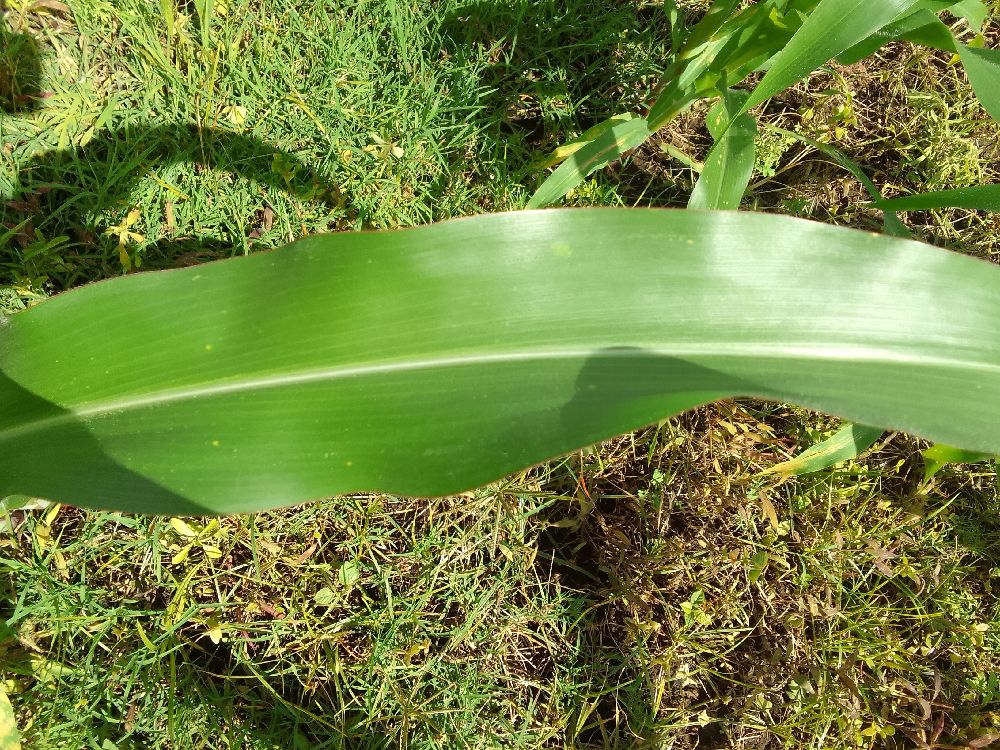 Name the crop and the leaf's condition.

maize, healthy
